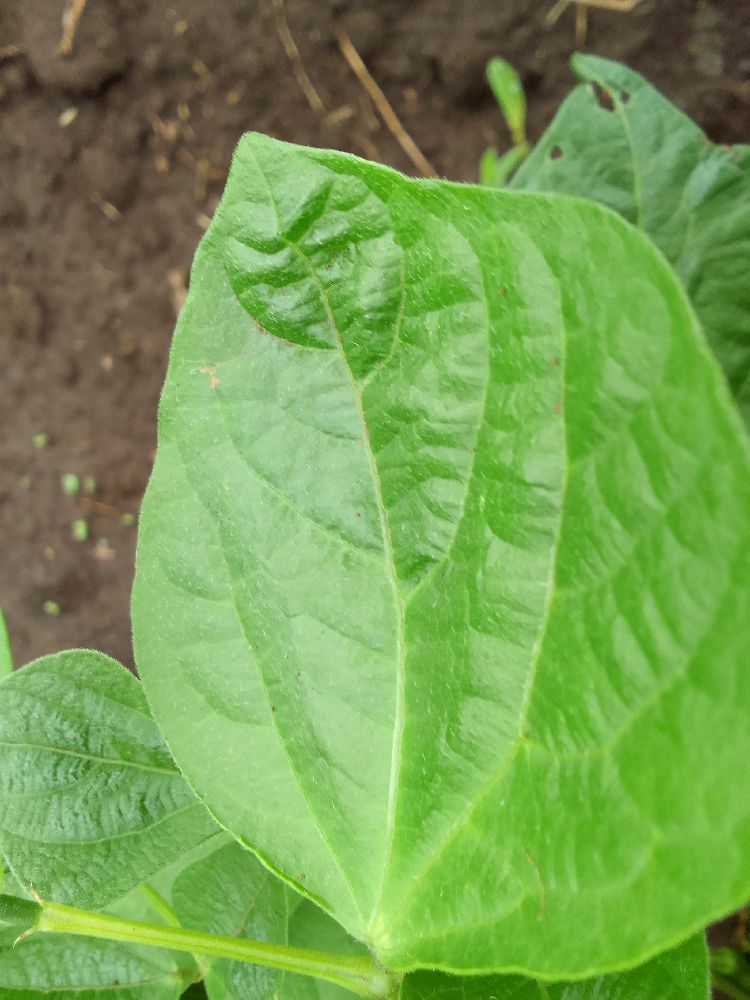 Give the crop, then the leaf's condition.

common bean, healthy
